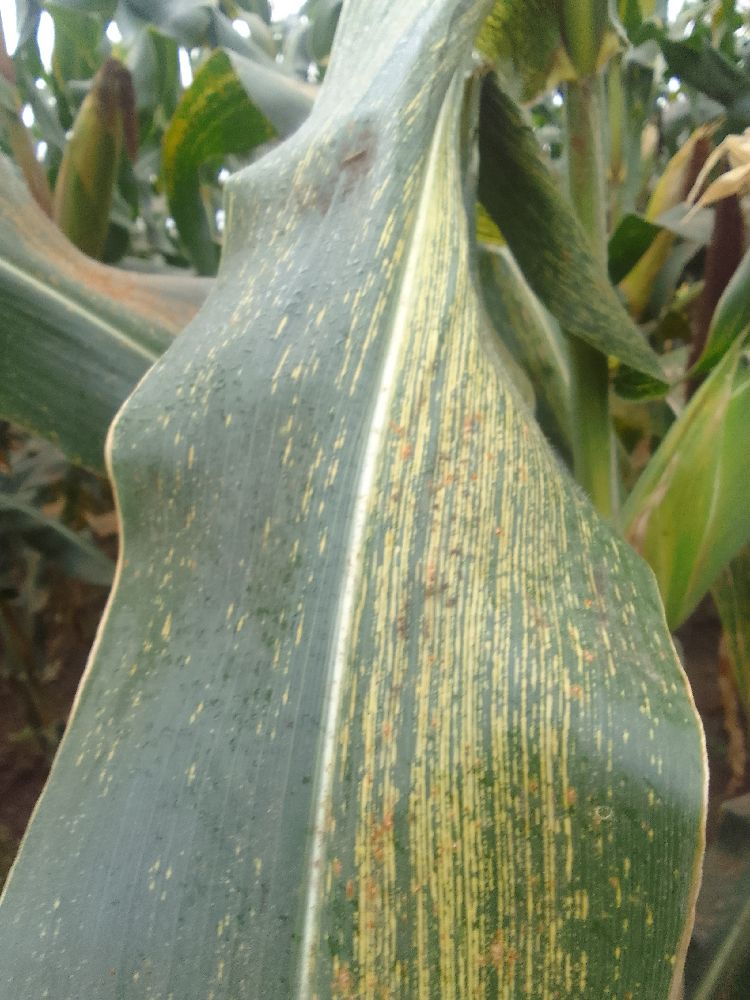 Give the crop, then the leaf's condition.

maize, maize streak virus
